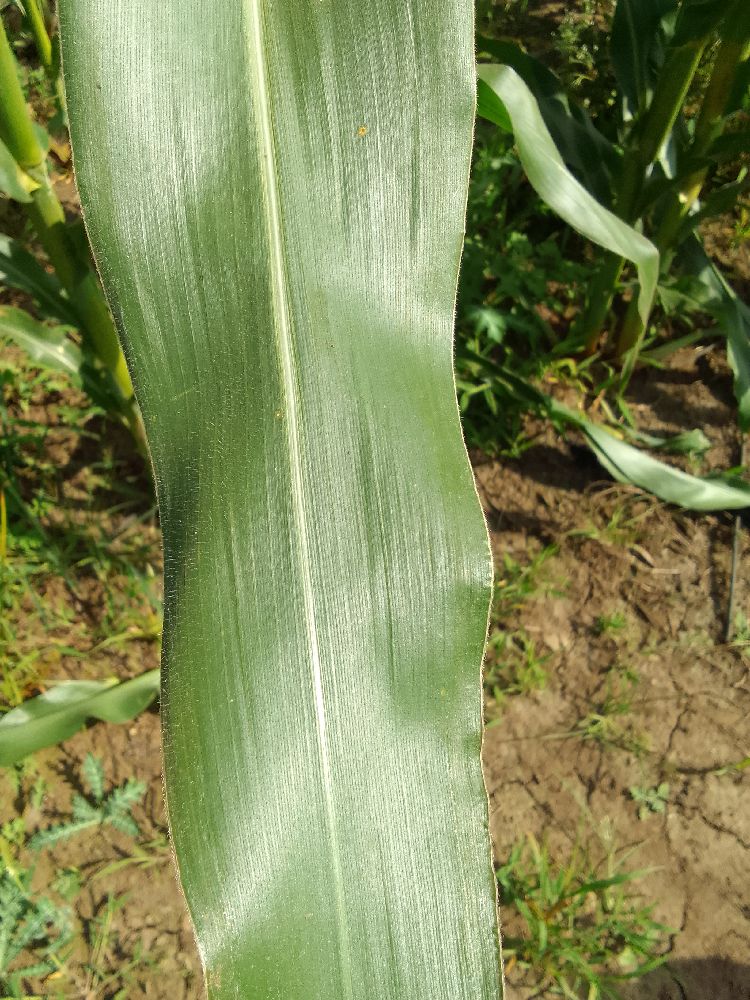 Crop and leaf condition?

maize, healthy
